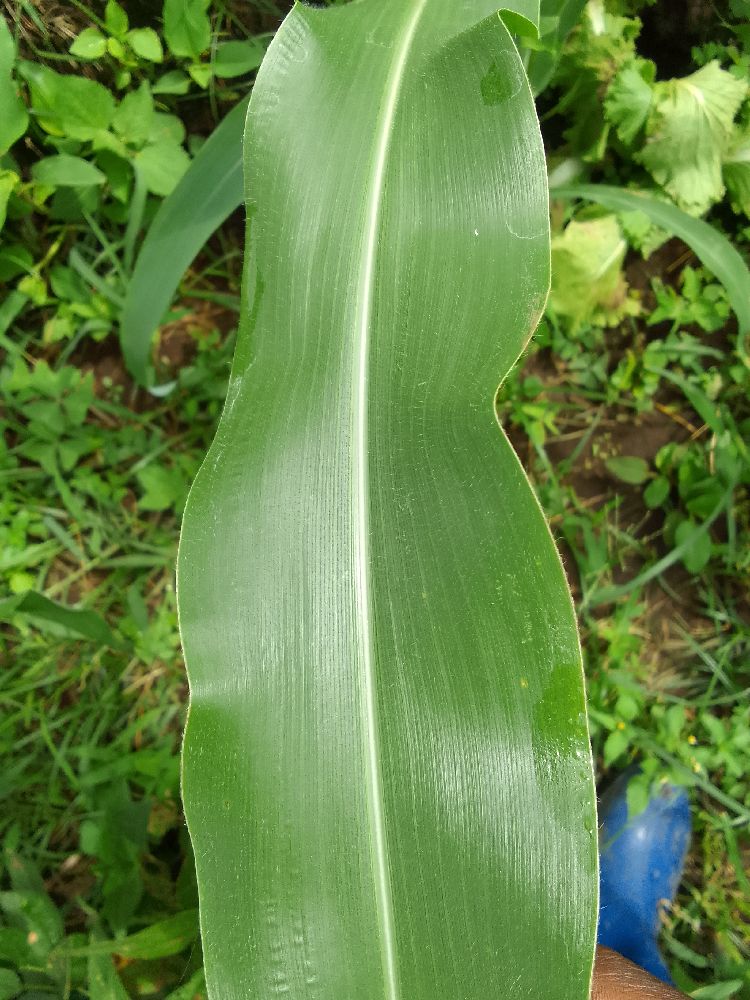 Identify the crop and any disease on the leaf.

maize, healthy
